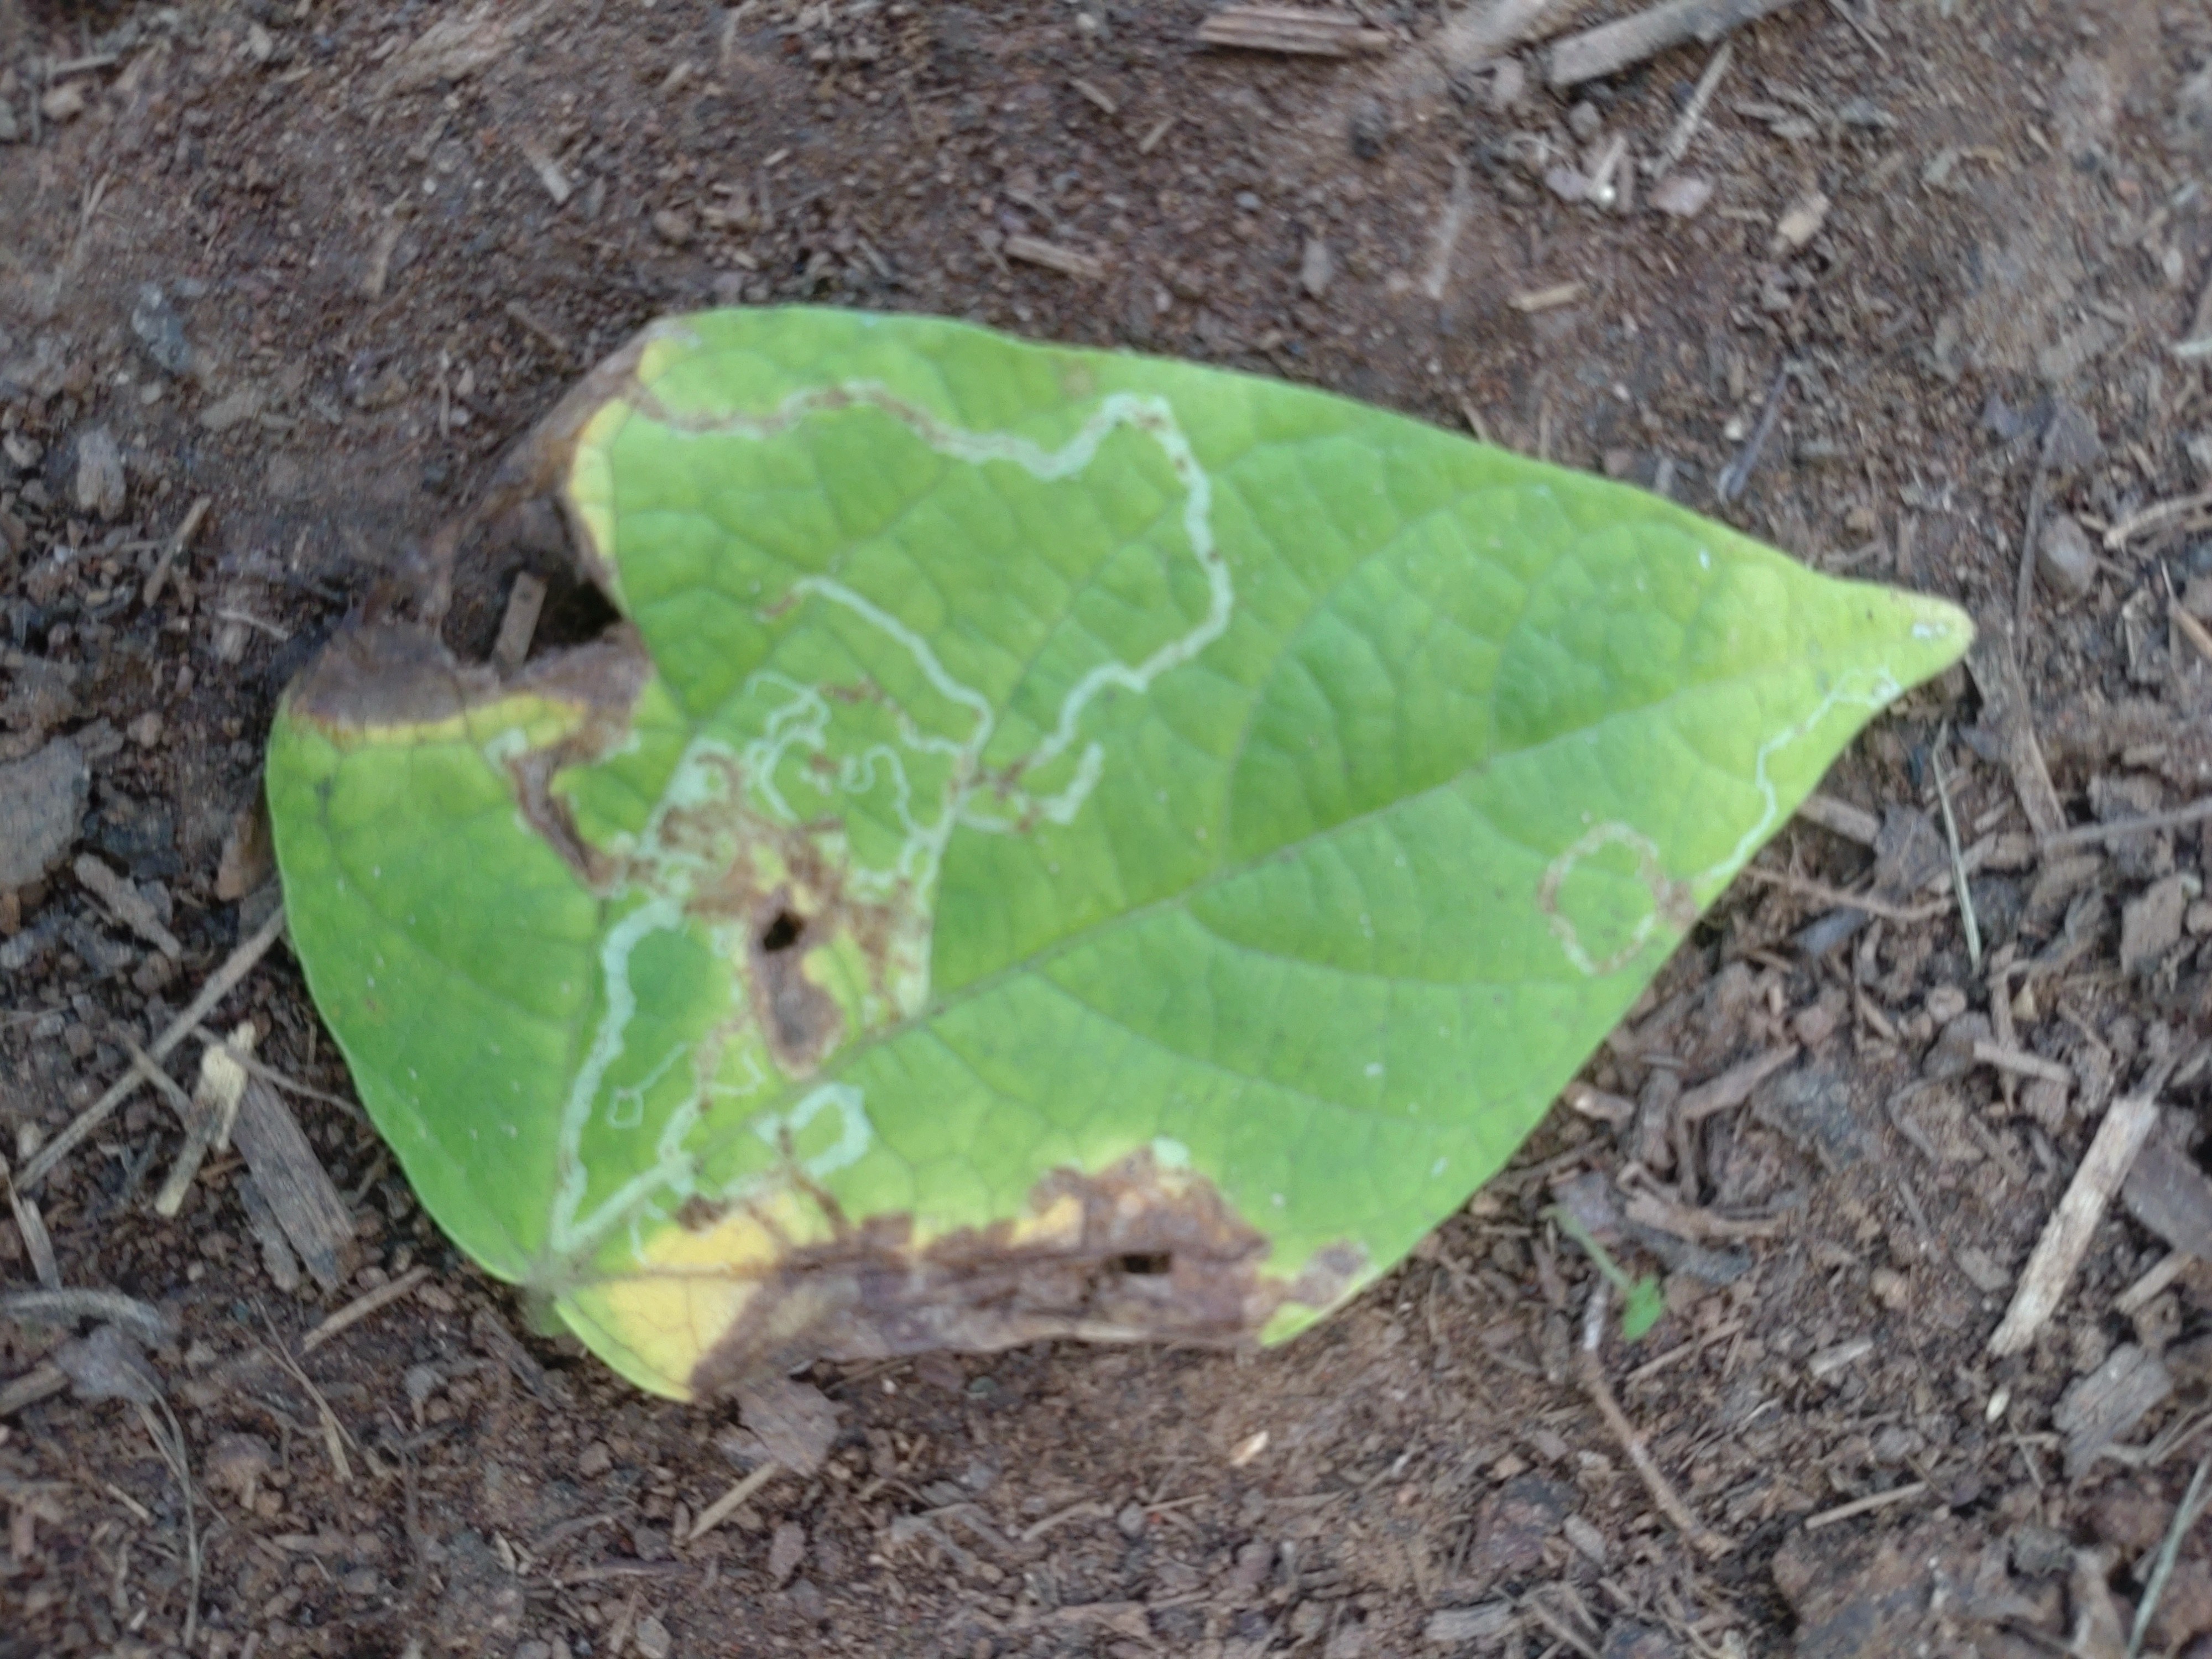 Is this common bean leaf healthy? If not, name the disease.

anthracnose
